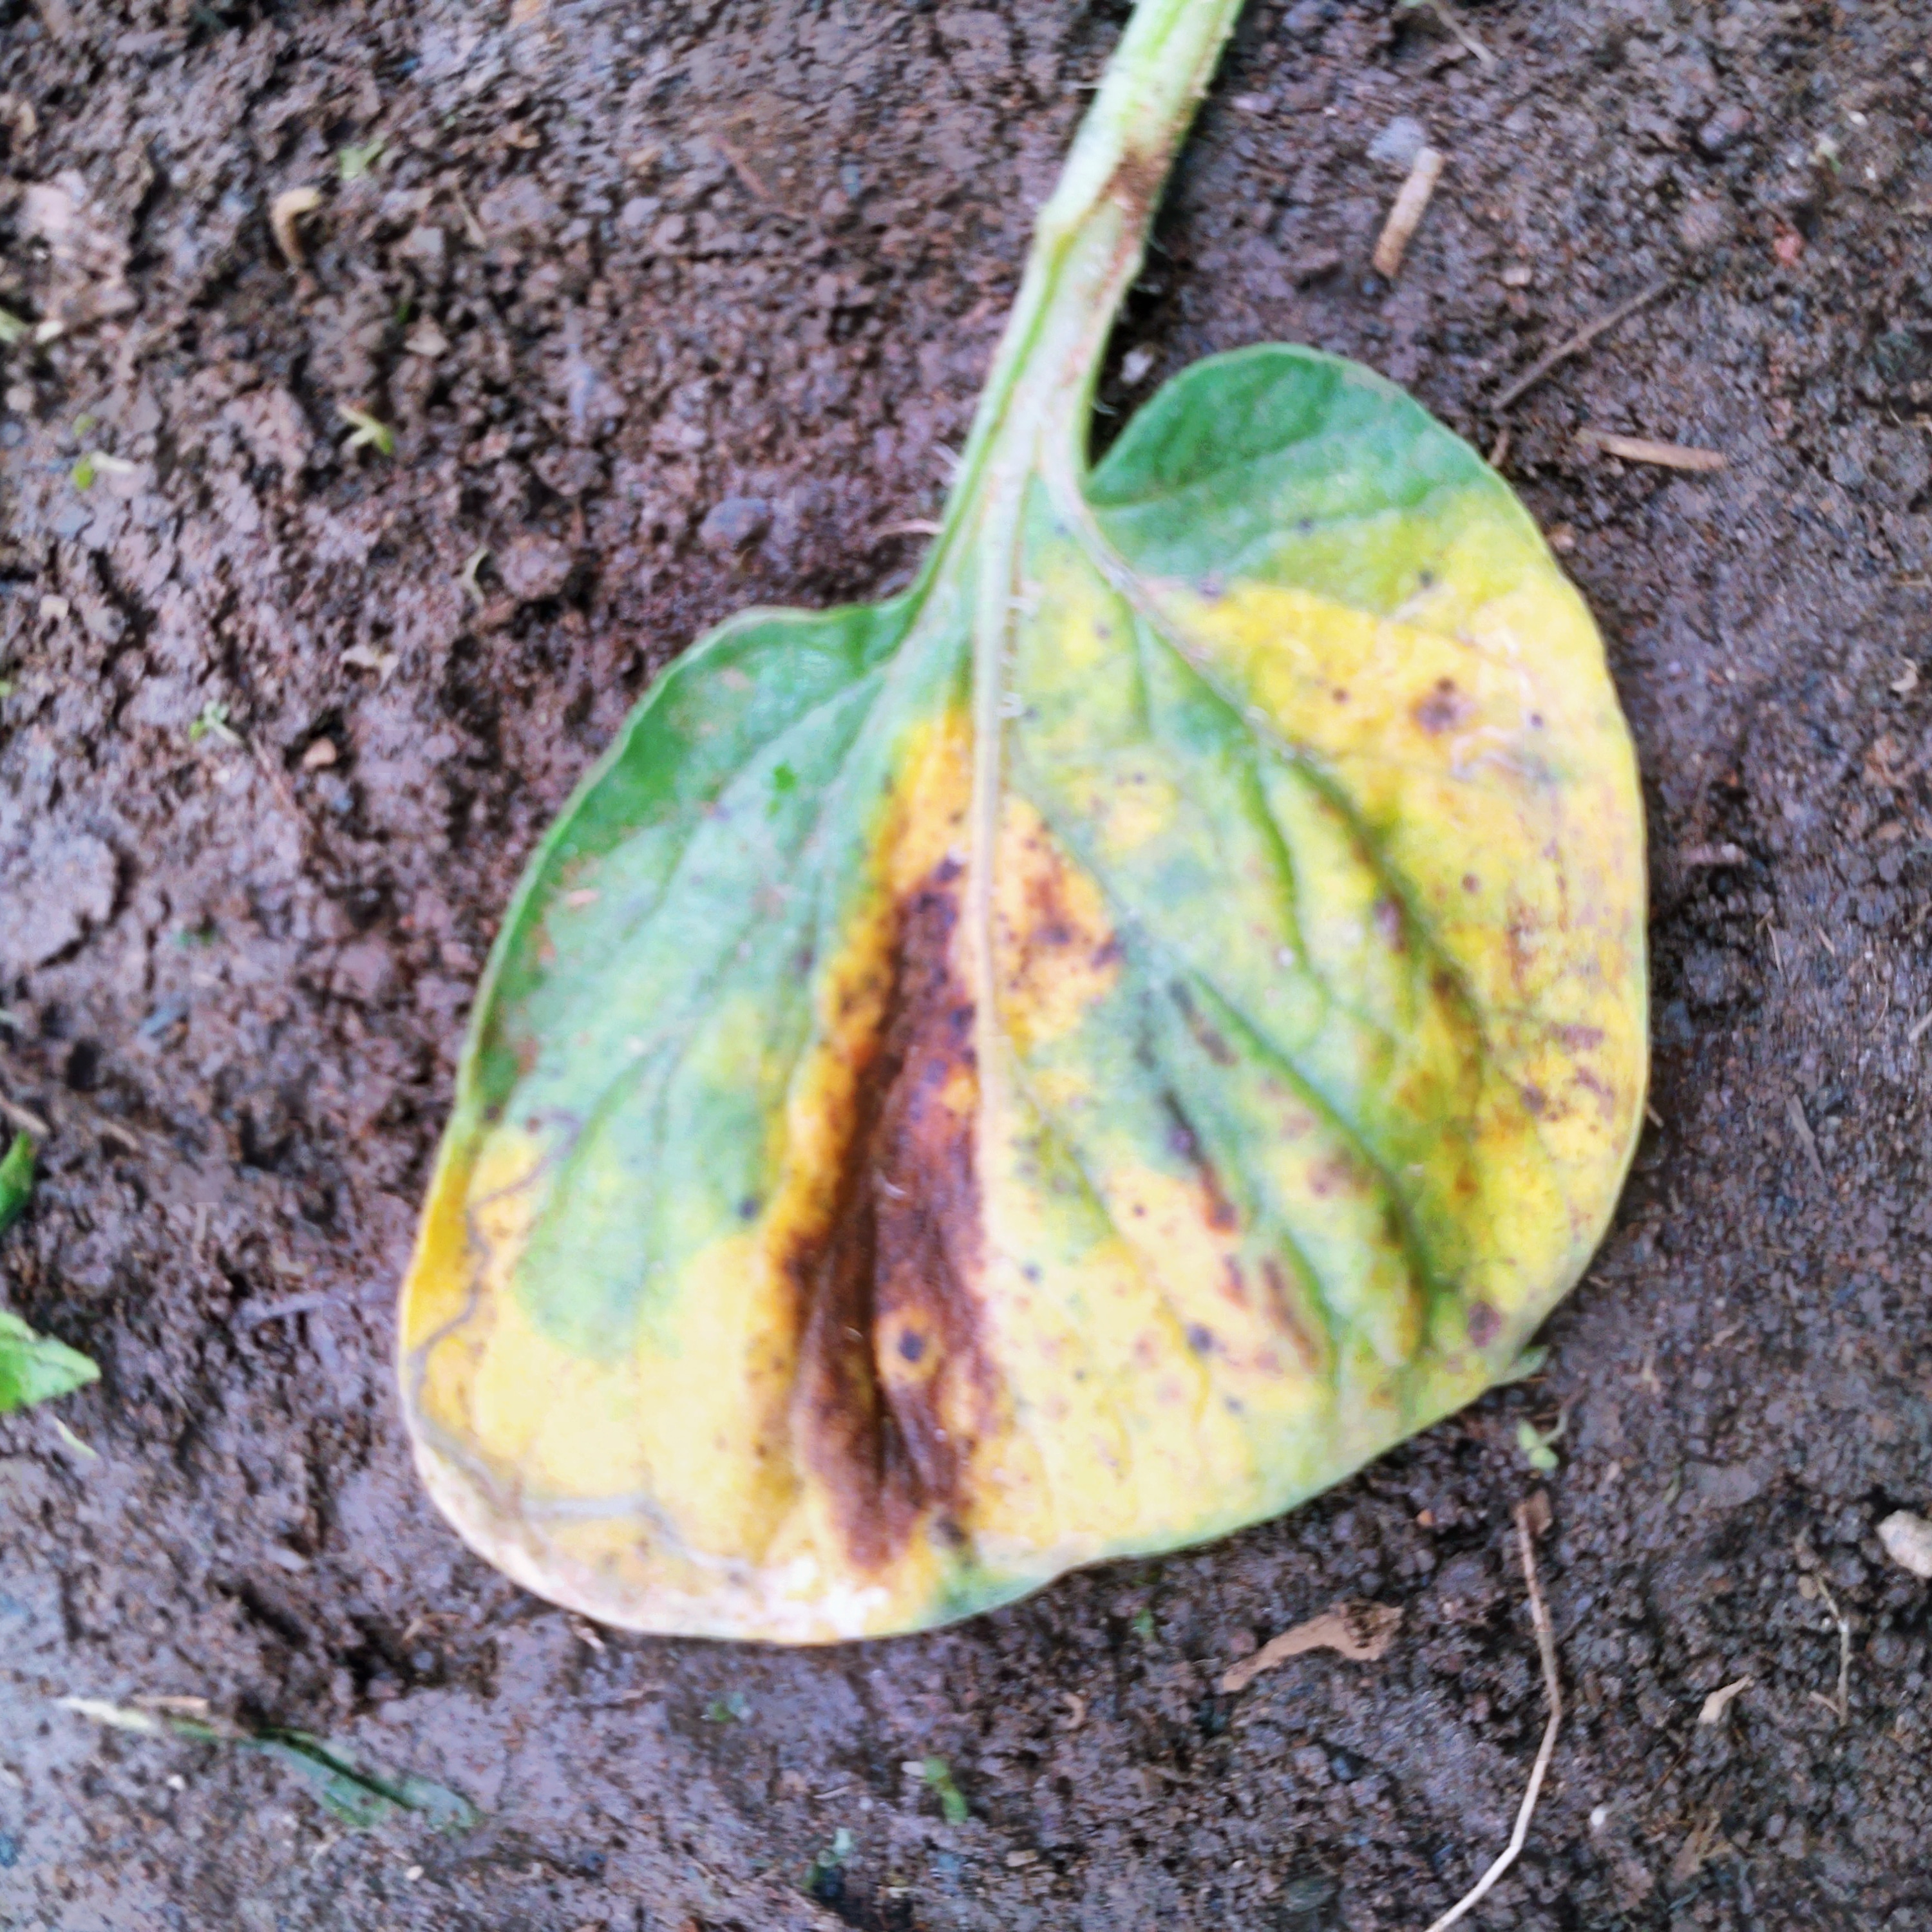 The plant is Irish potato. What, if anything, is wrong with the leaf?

late blight
